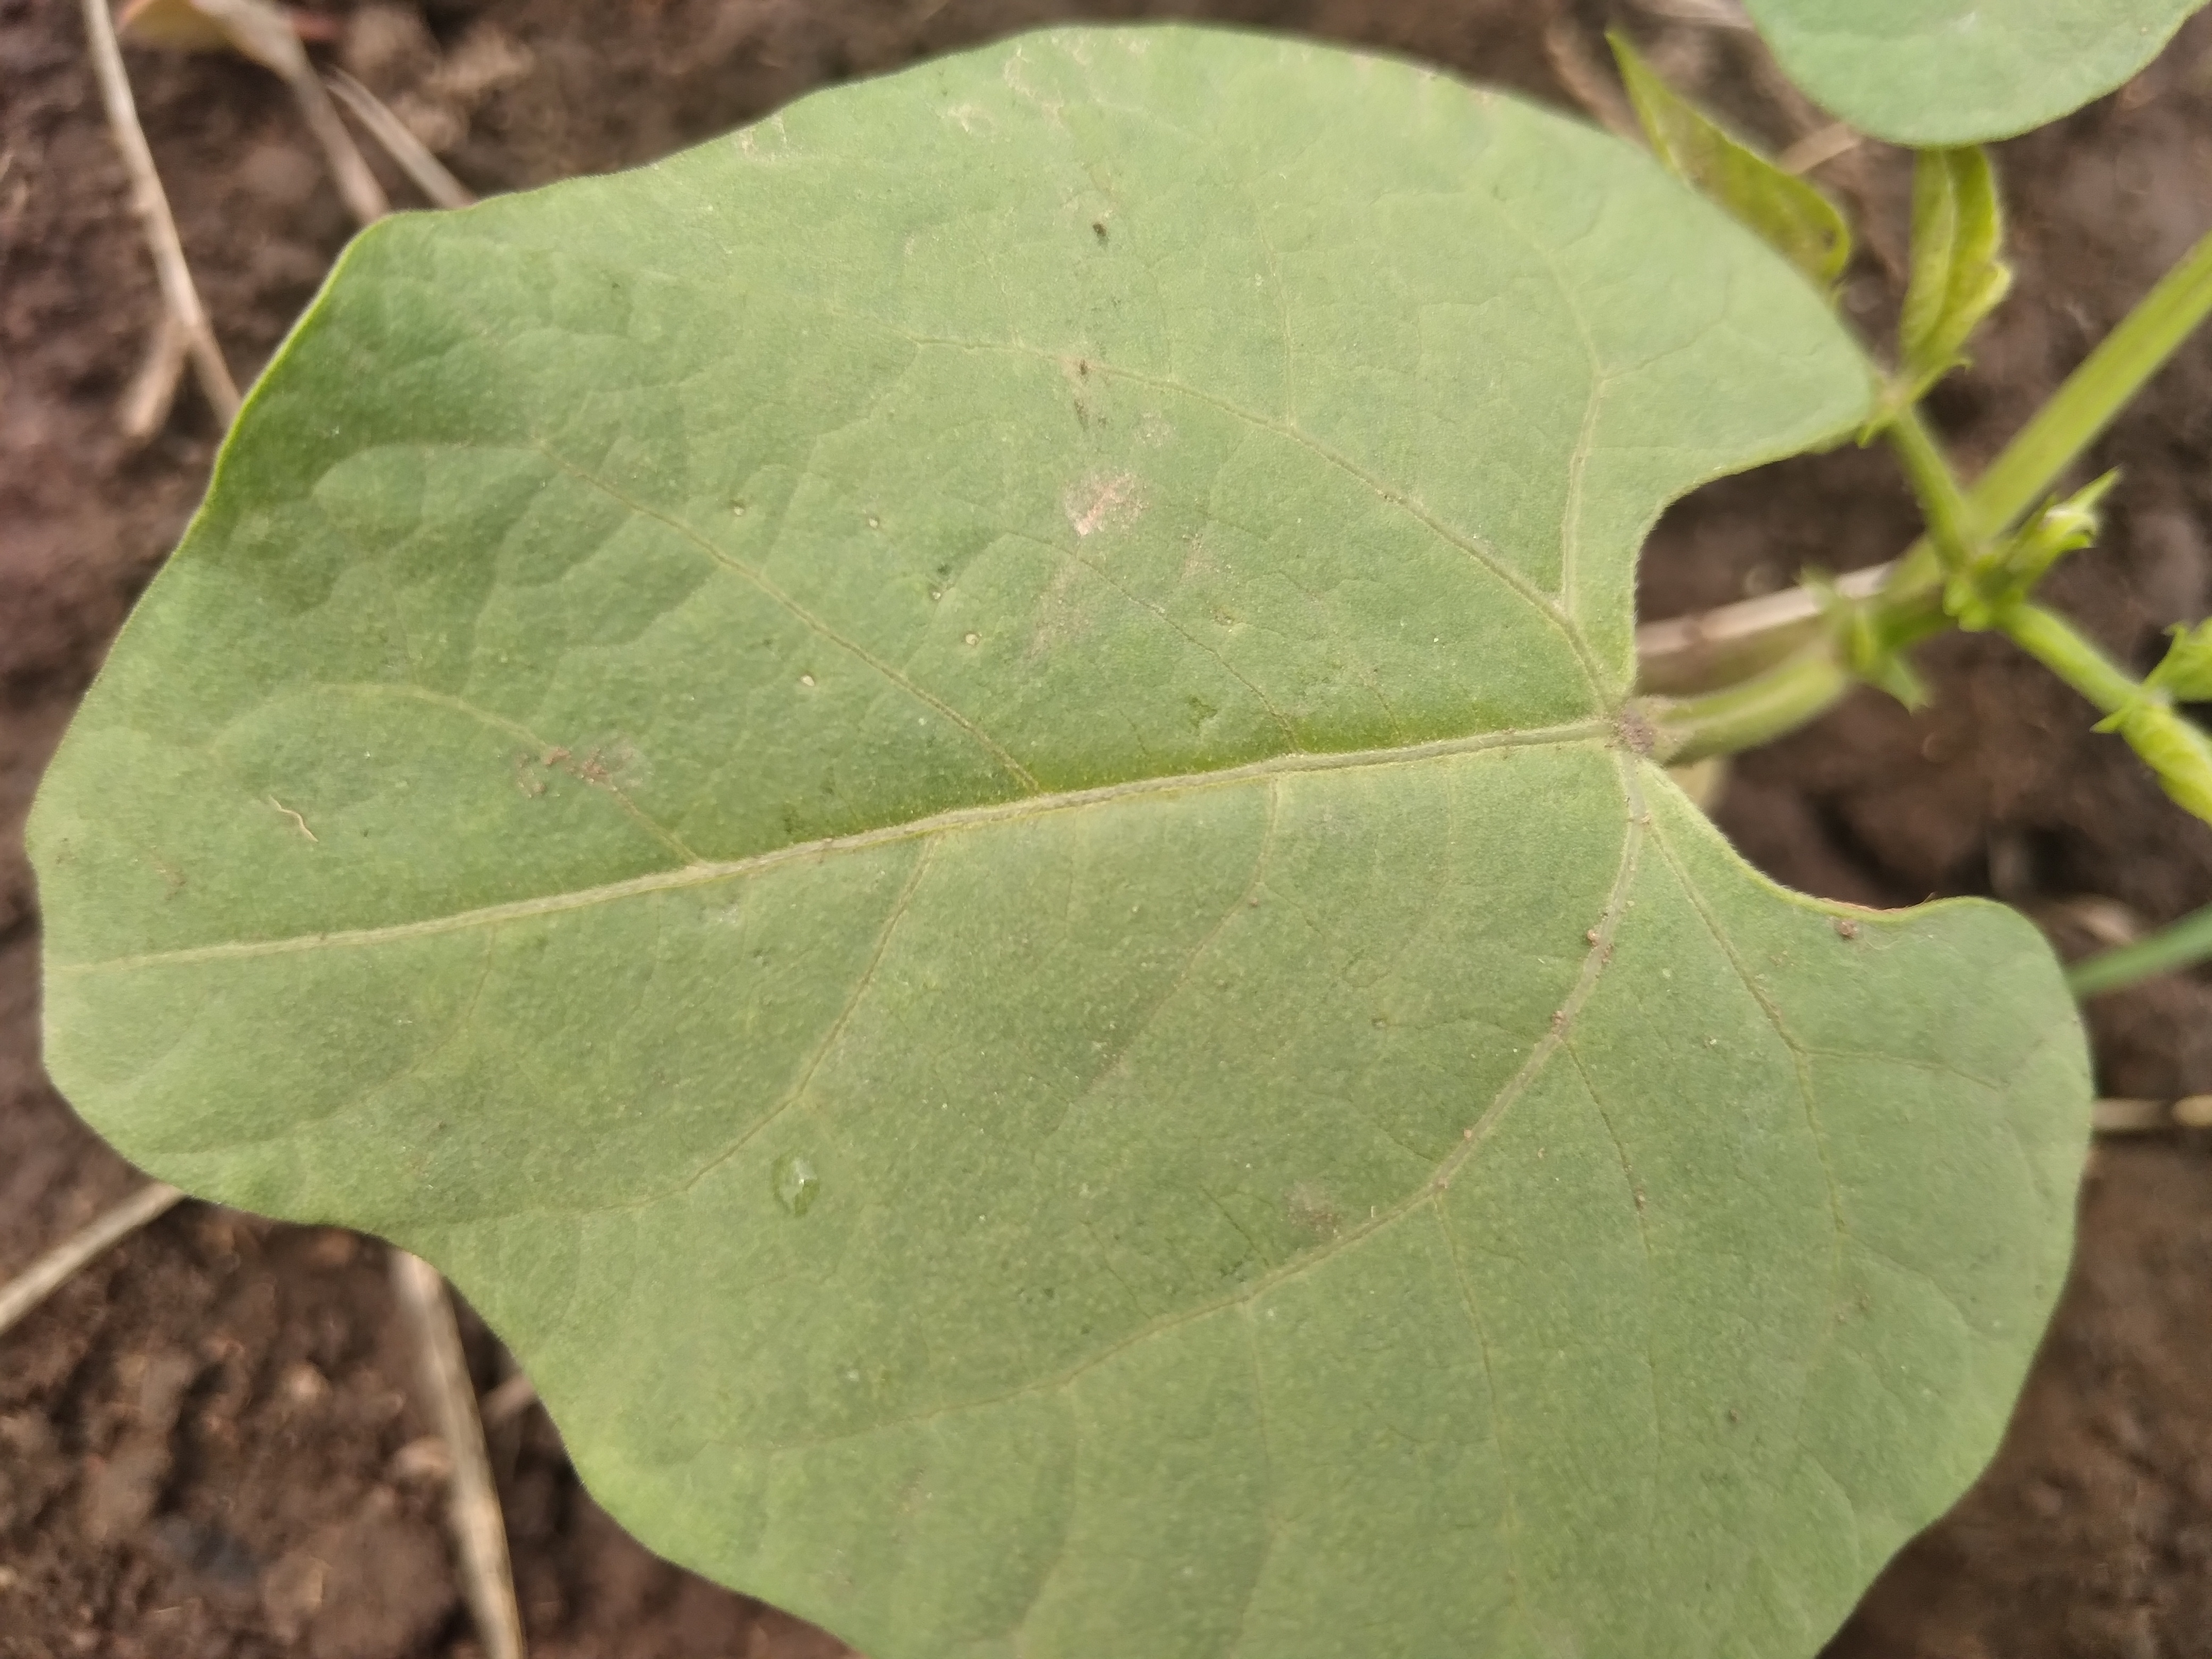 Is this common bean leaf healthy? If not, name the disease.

healthy
